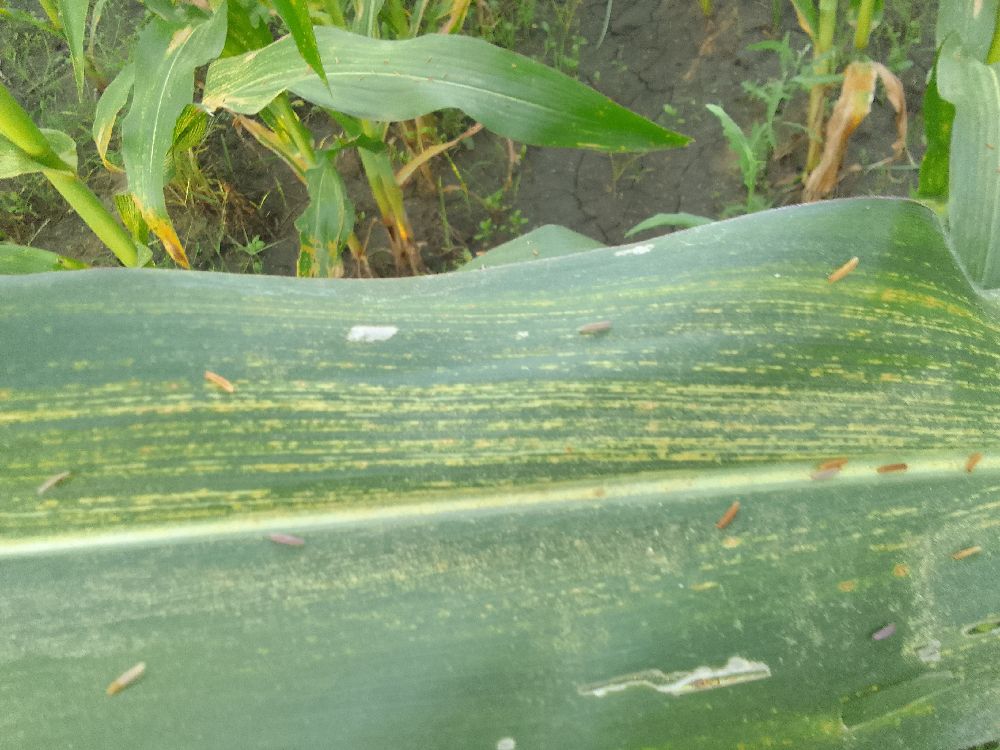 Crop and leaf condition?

maize, maize streak virus
